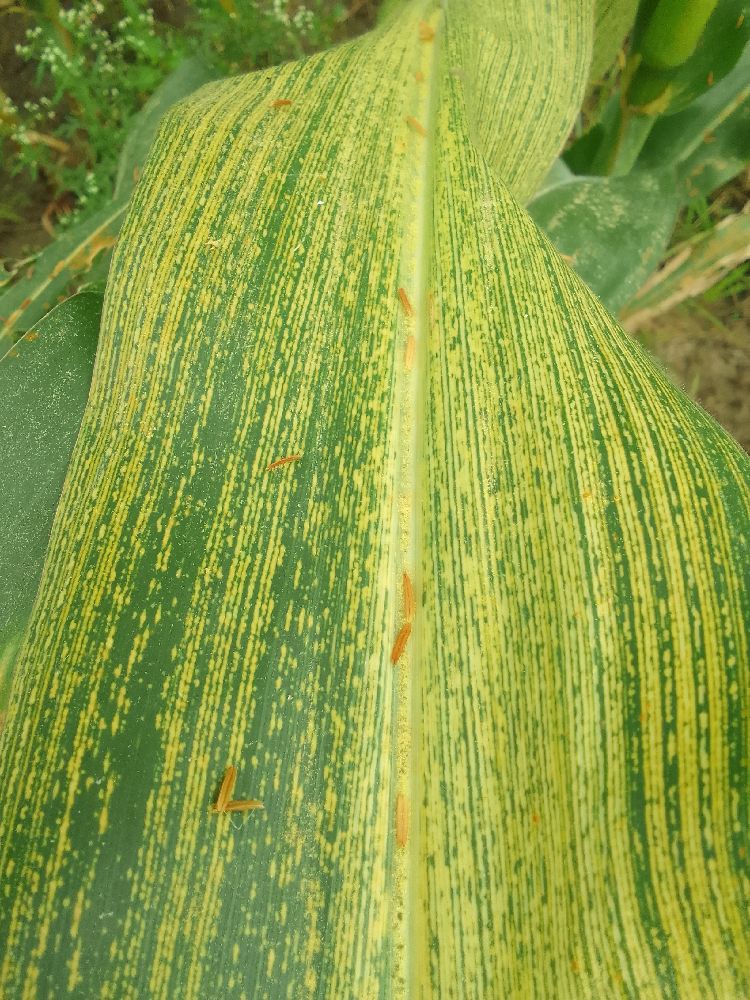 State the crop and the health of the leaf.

maize, maize streak virus
